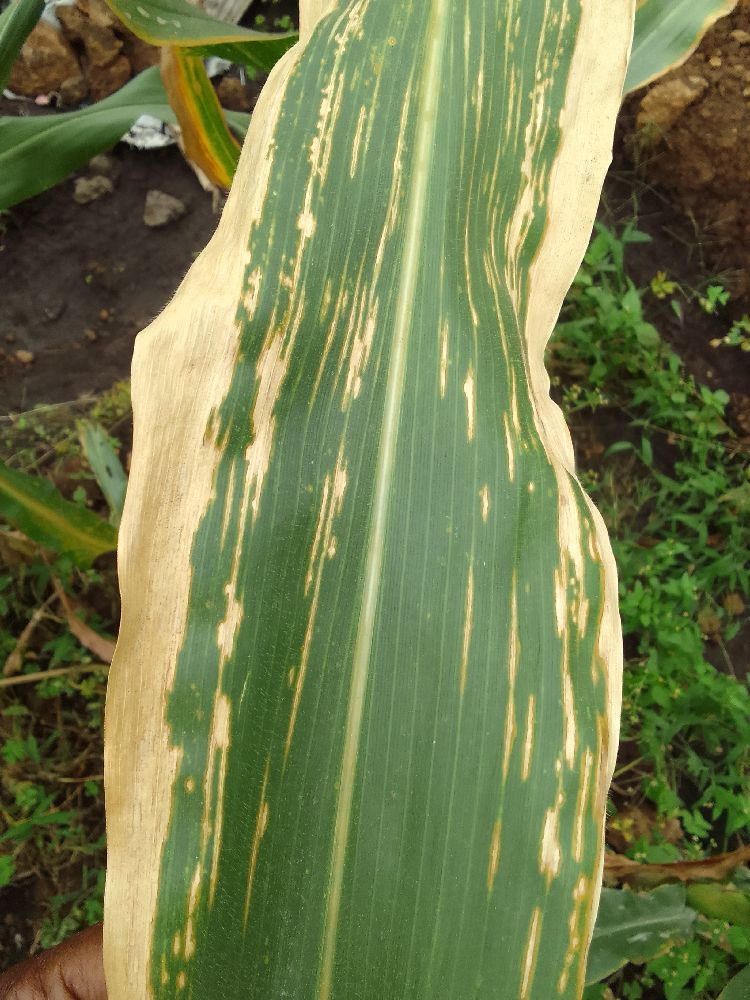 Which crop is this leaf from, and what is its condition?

maize, maize lethal necrosis
